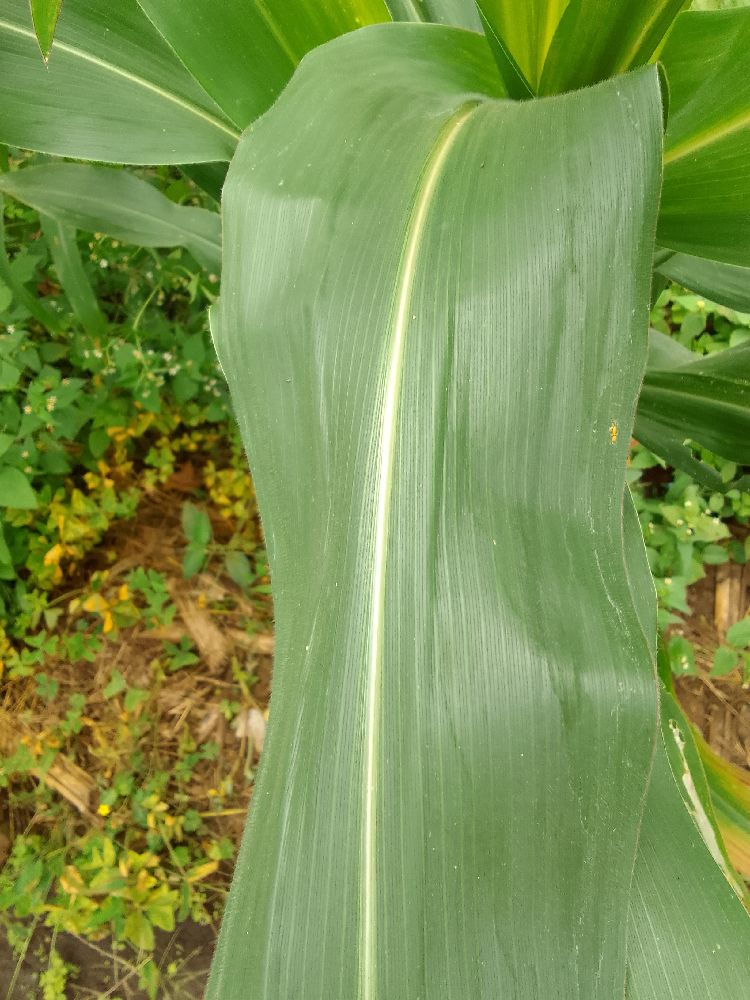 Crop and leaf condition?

maize, healthy
